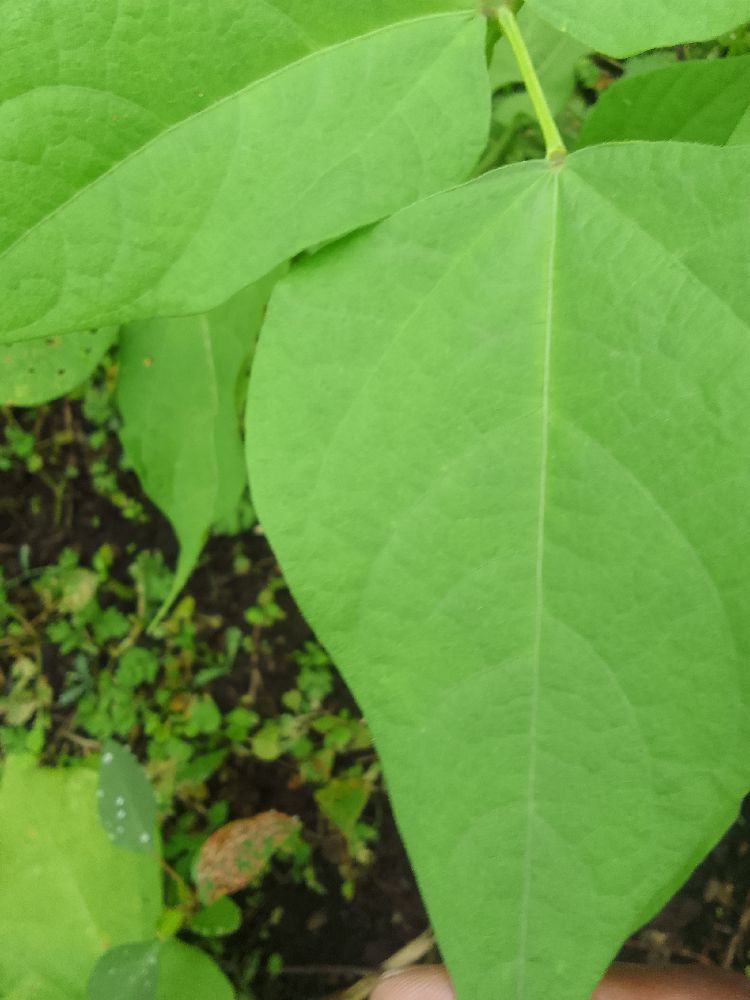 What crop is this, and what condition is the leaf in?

common bean, healthy
